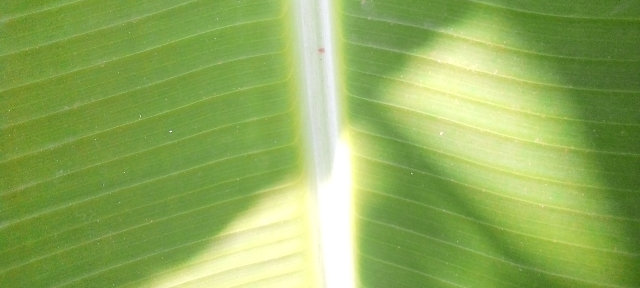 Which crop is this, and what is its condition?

banana, healthy
